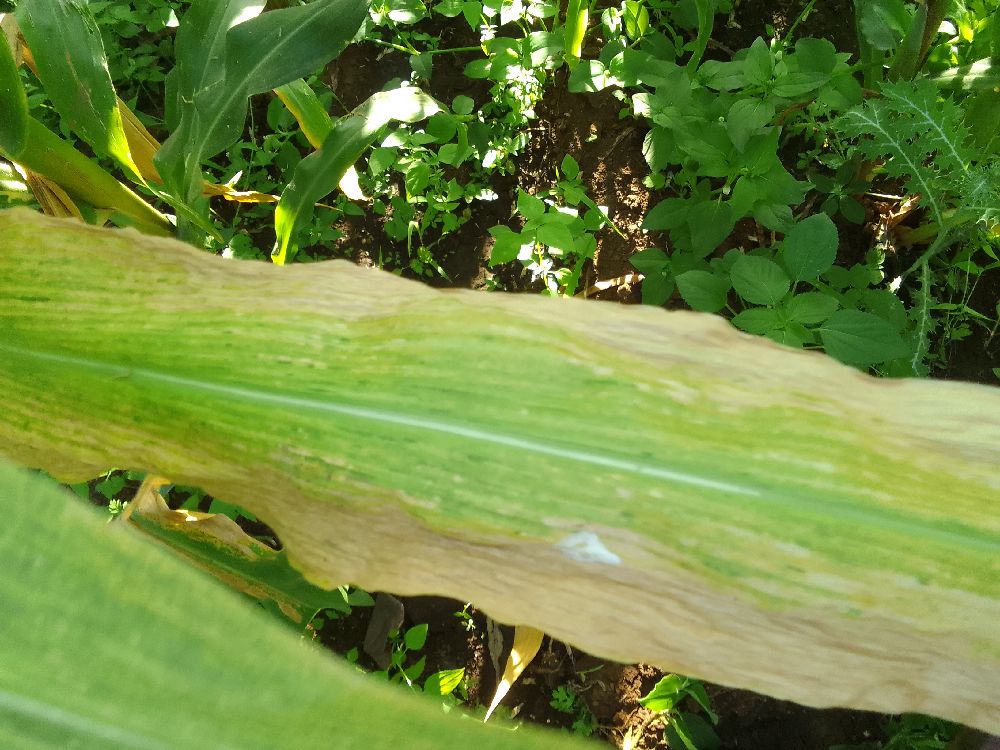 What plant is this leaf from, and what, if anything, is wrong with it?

maize, maize lethal necrosis
